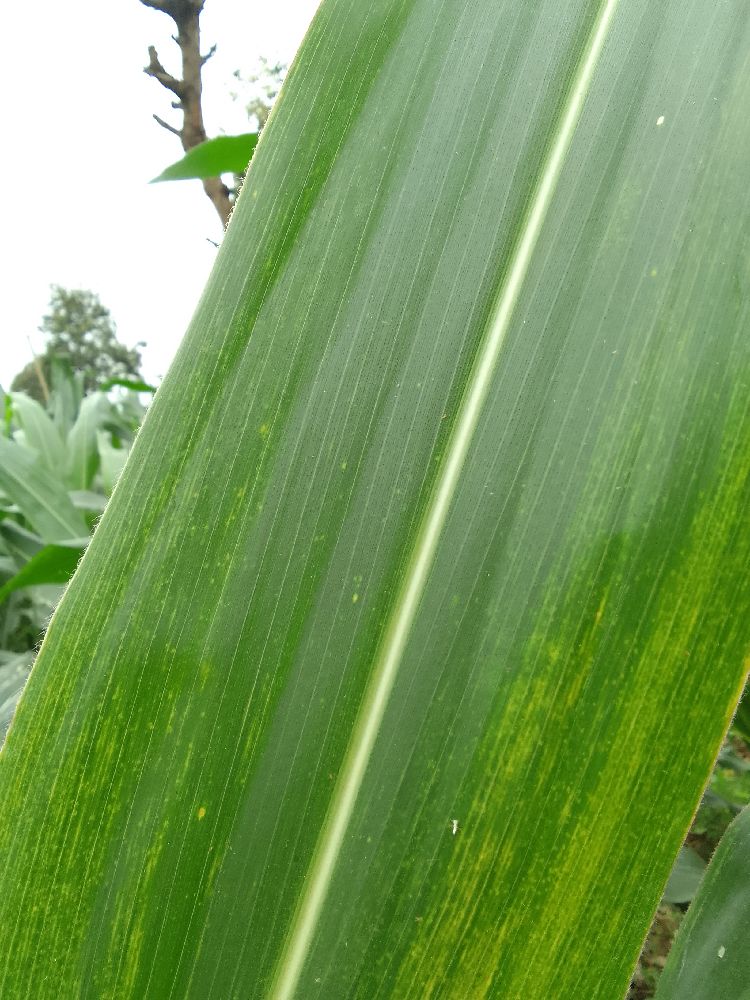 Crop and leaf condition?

maize, maize lethal necrosis
